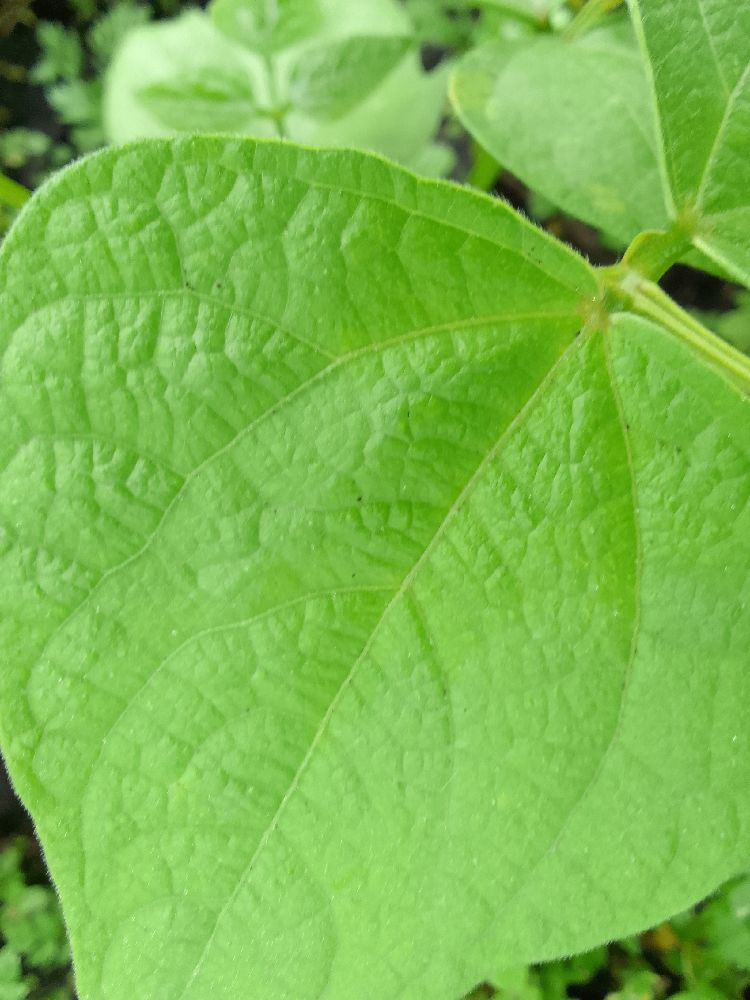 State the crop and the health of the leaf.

common bean, healthy
